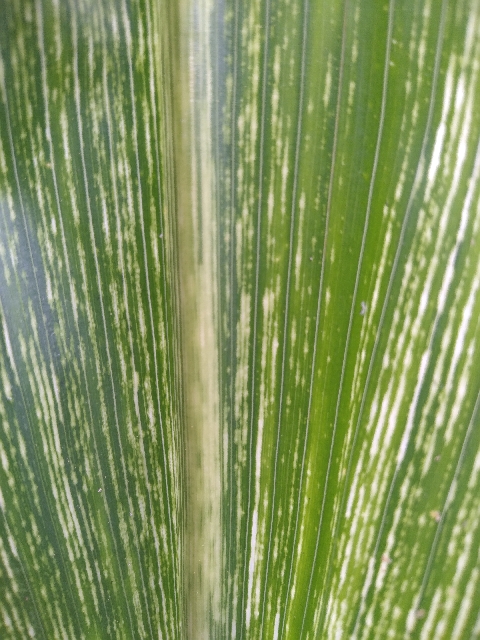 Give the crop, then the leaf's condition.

maize, maize streak virus
